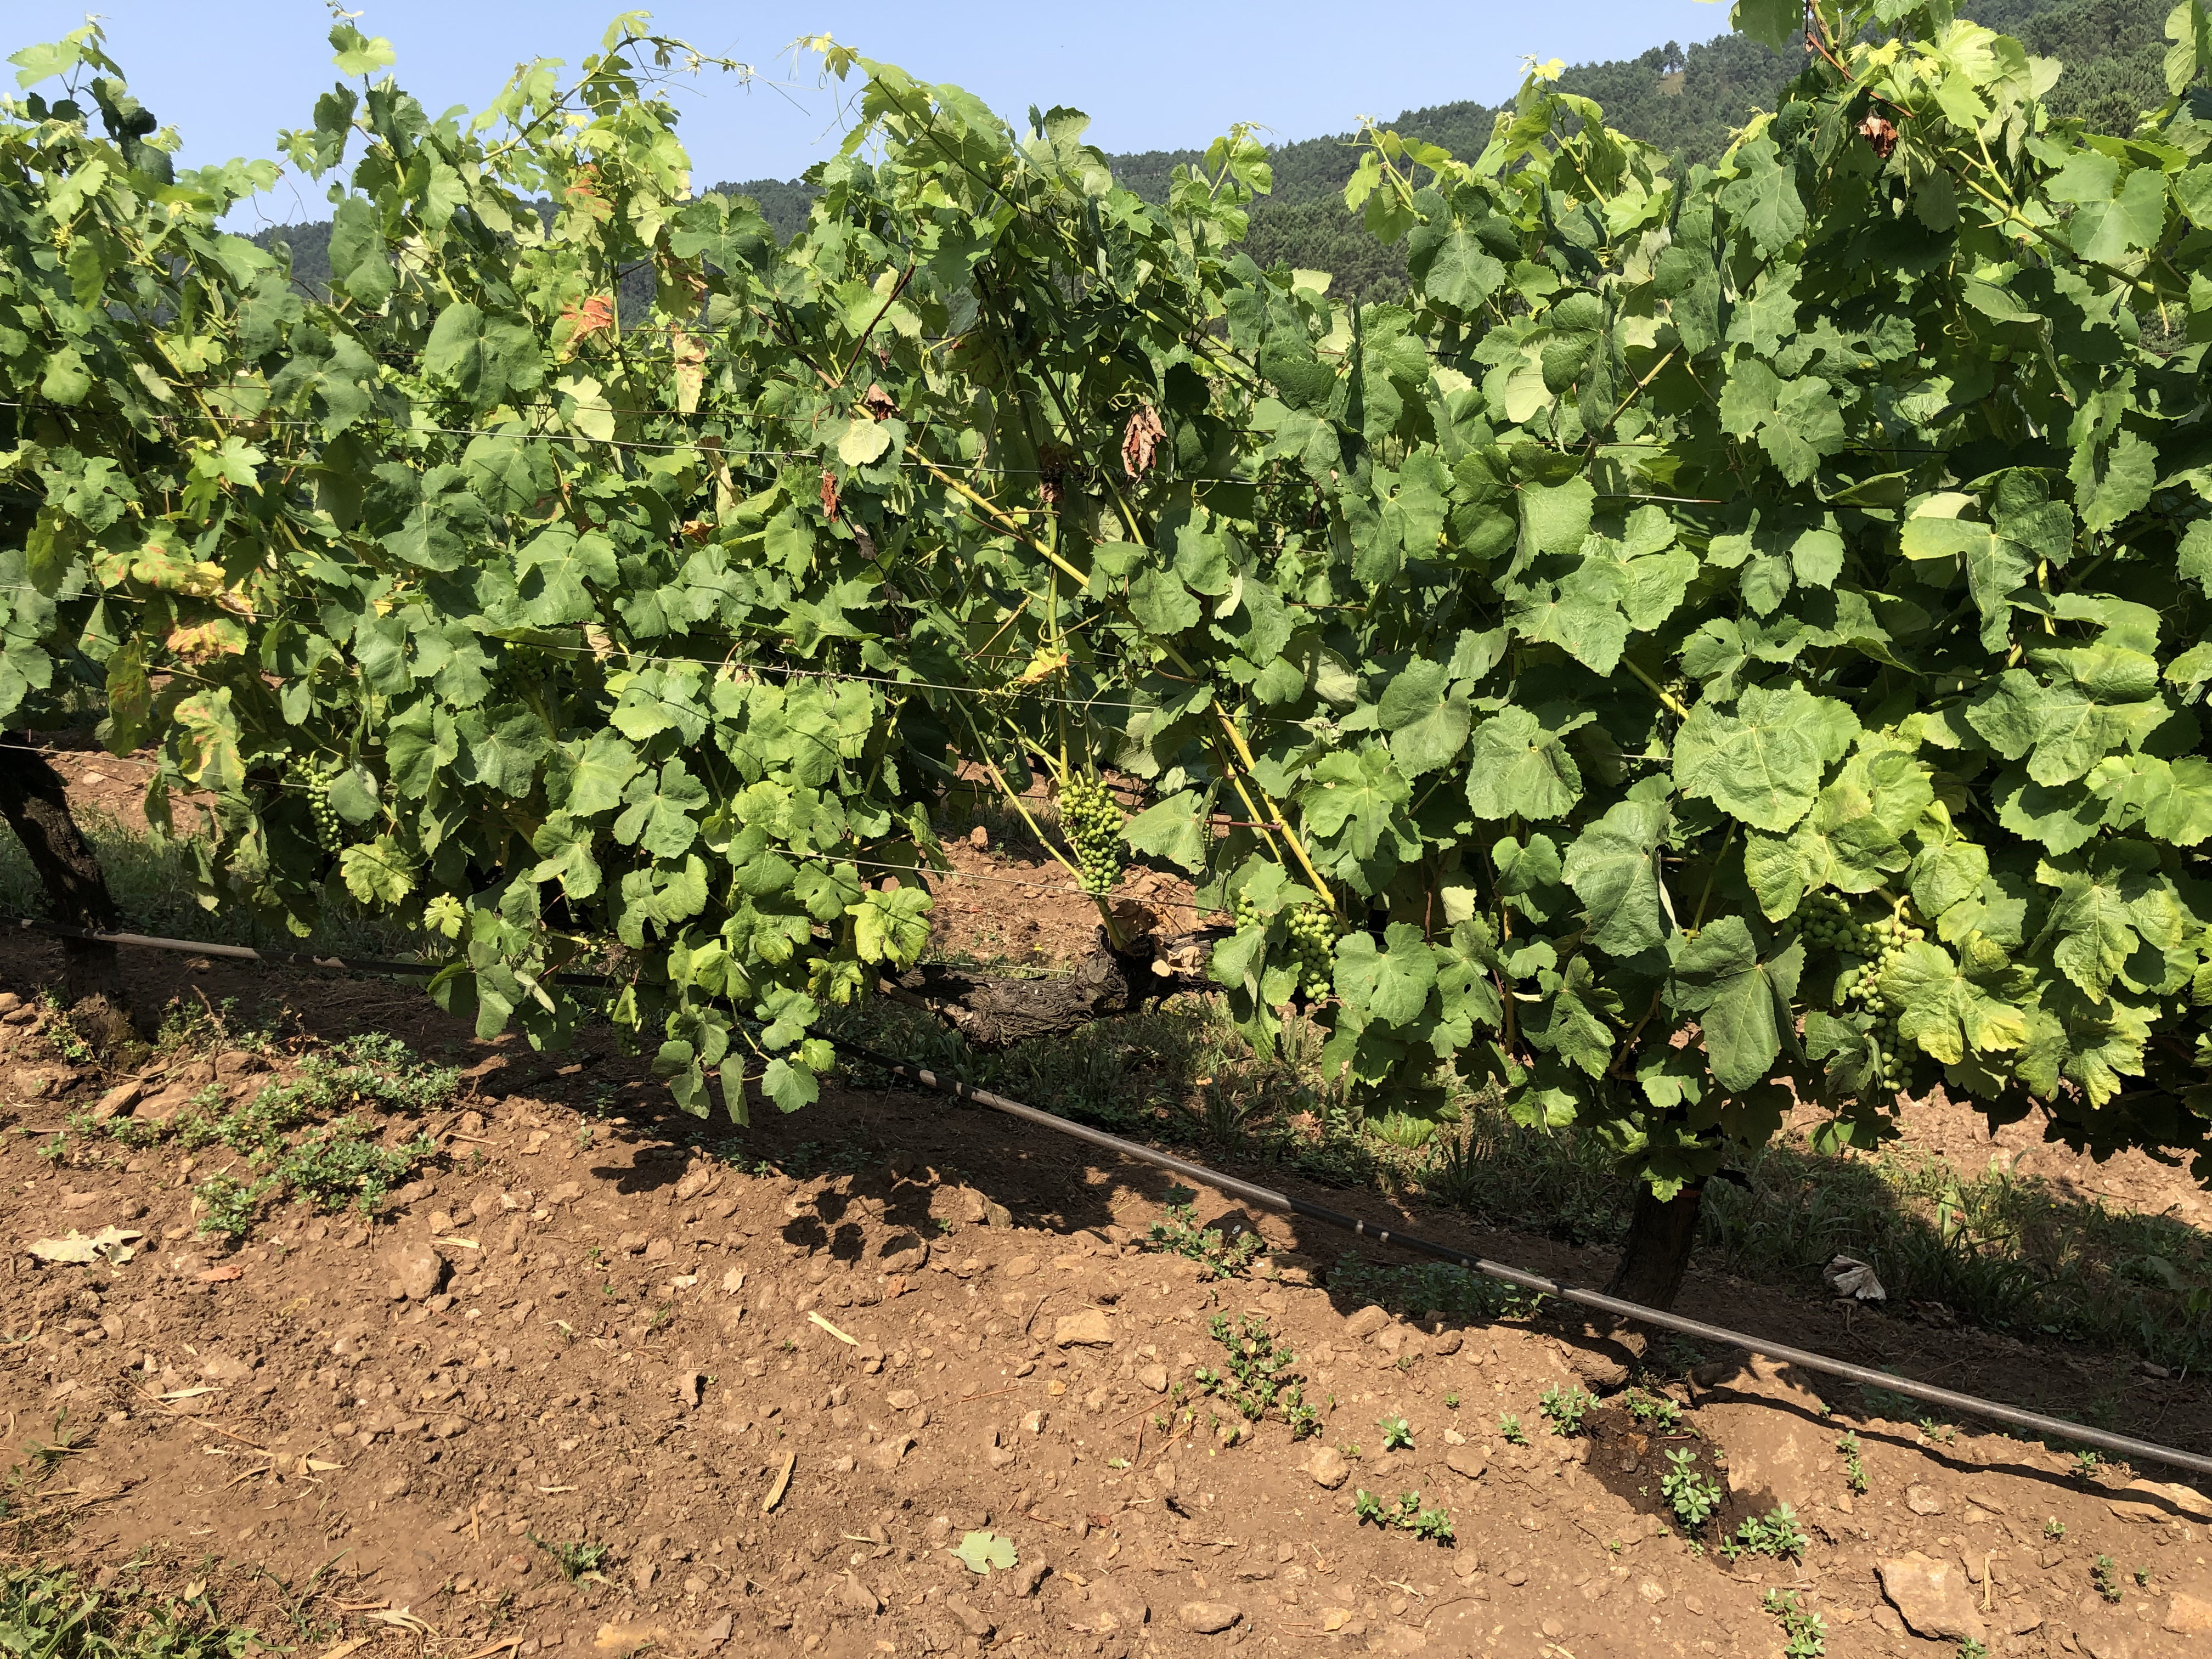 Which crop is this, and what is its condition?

grapevine, not affected by esca disease
